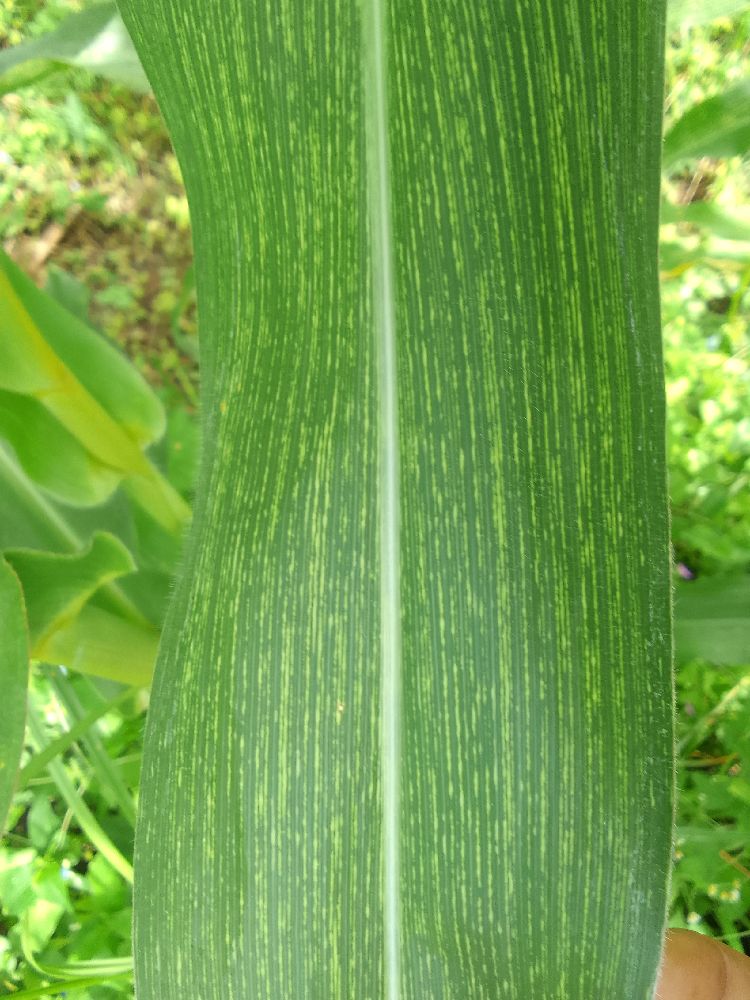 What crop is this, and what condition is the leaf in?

maize, maize streak virus
